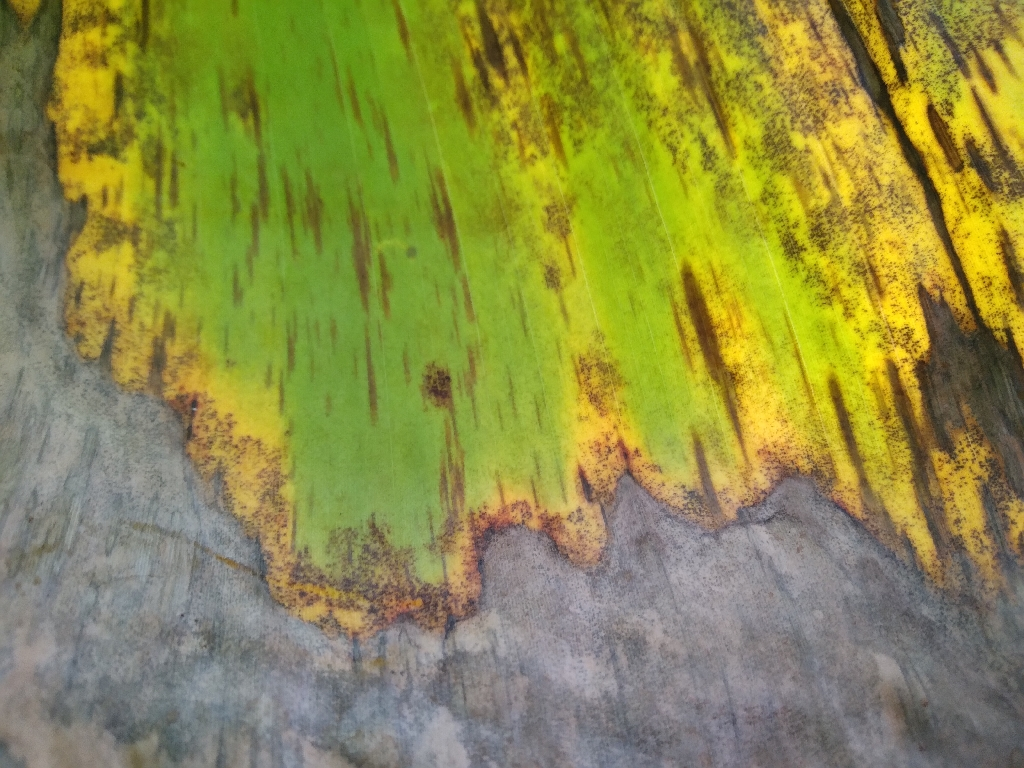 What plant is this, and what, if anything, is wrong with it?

banana, black sigatoka
